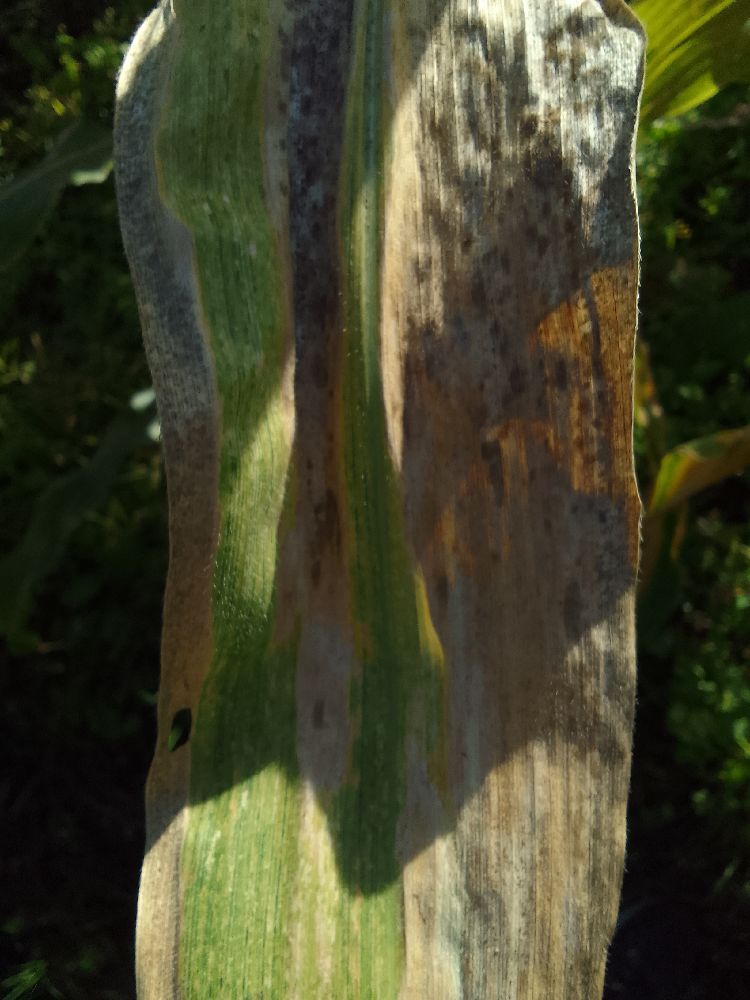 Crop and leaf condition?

maize, maize lethal necrosis
